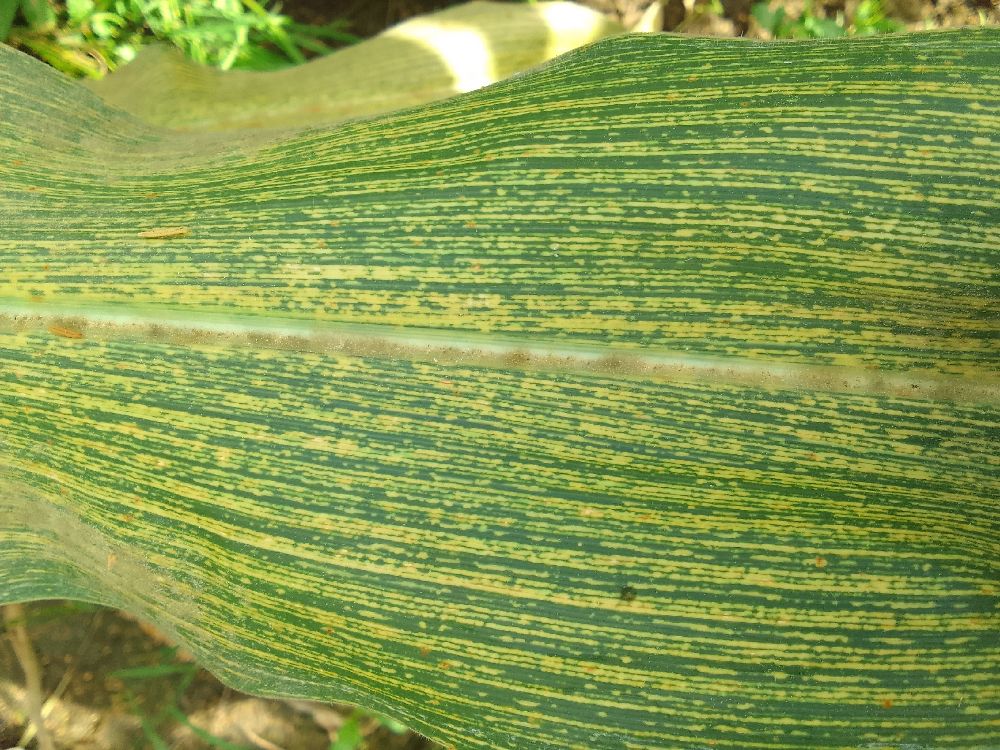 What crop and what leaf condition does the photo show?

maize, maize streak virus
